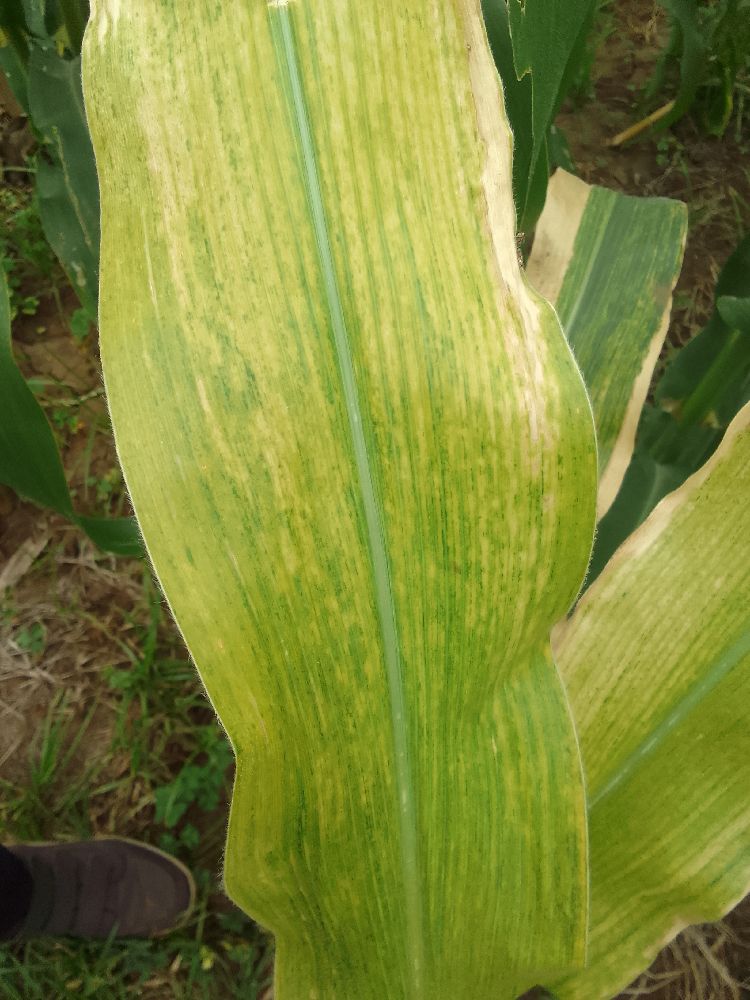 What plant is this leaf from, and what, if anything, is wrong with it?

maize, maize lethal necrosis
